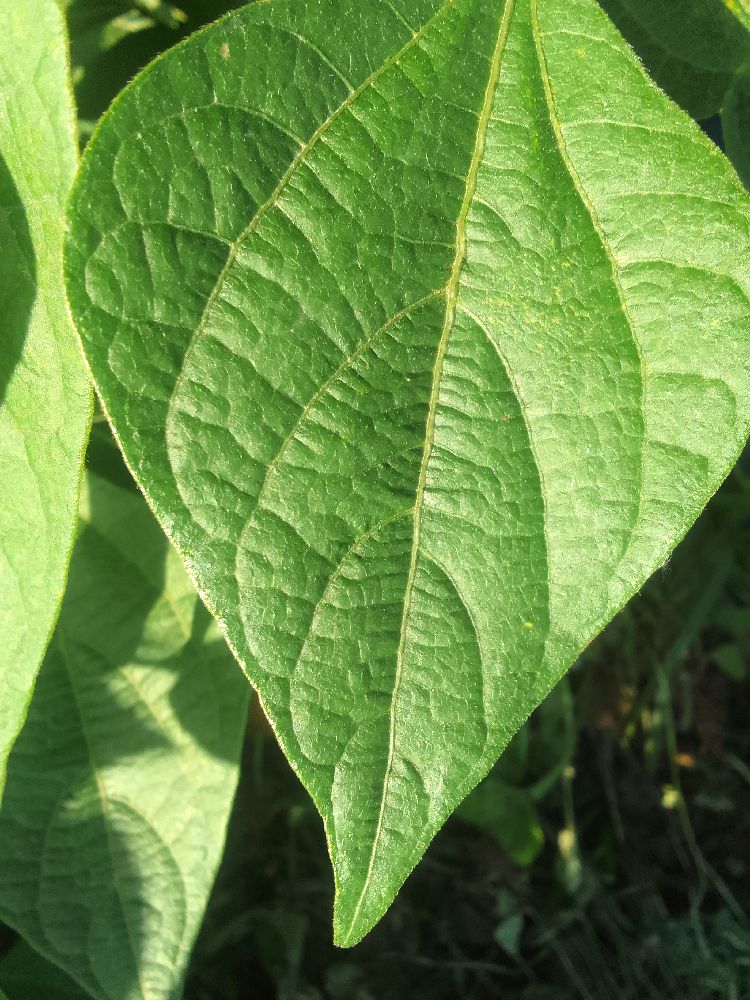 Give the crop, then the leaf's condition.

common bean, healthy
